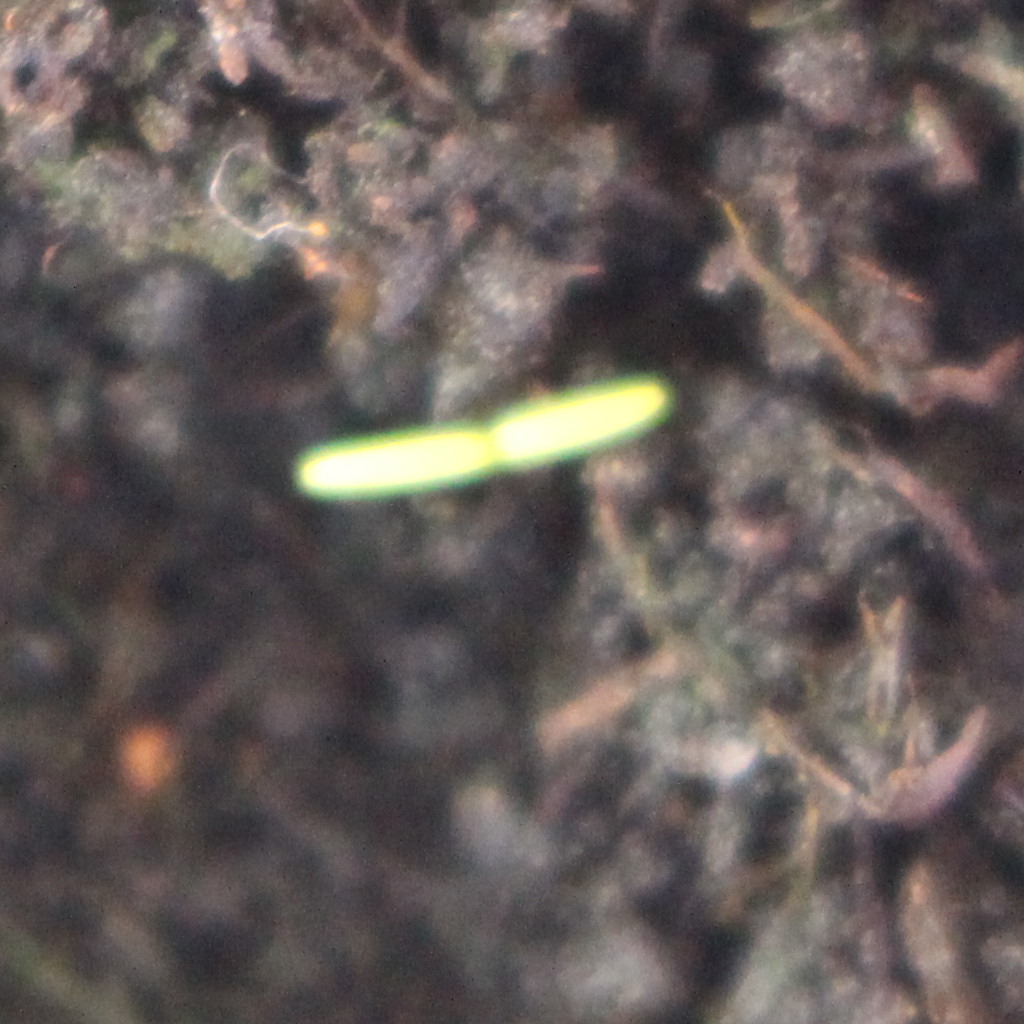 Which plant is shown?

Papaver rhoeas
